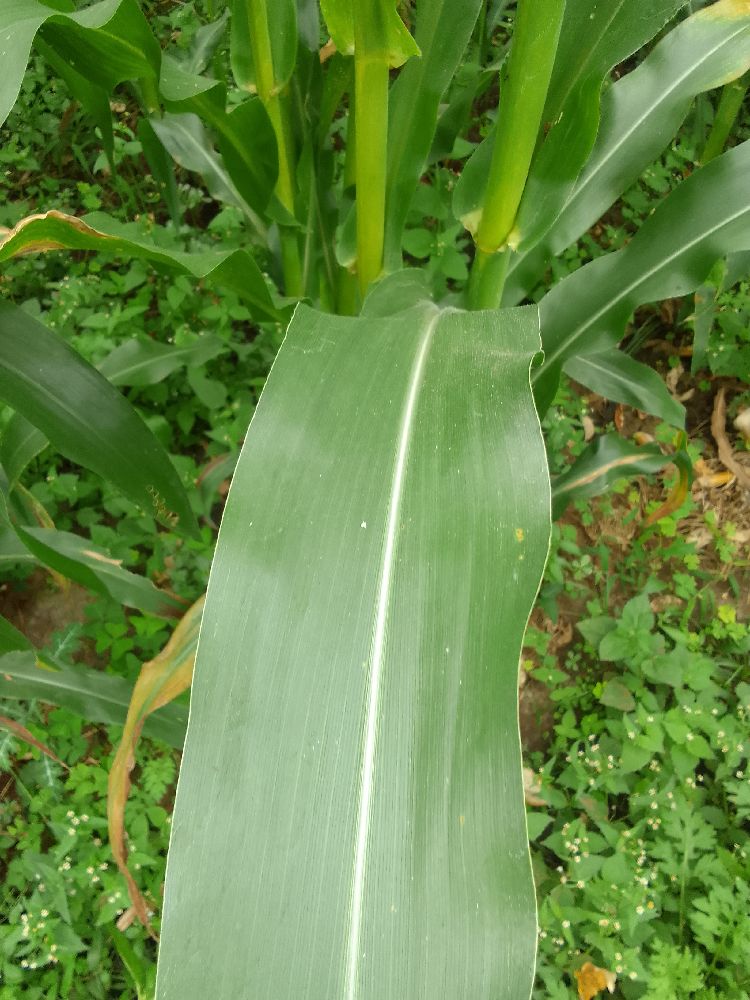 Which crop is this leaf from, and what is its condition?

maize, healthy
